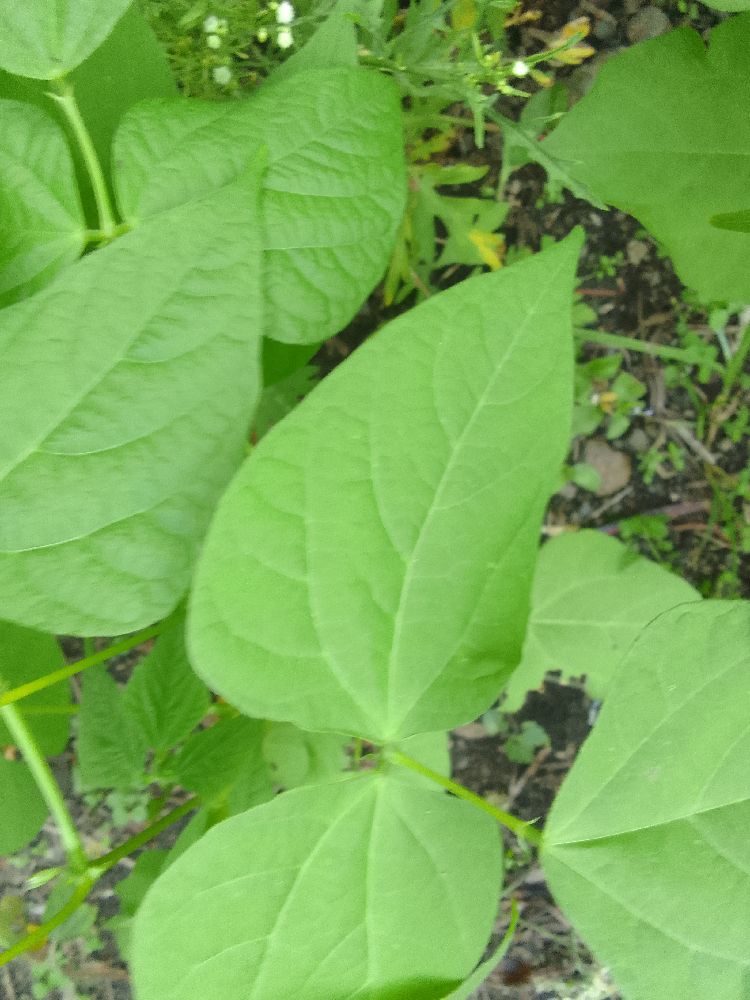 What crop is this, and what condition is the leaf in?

common bean, healthy
